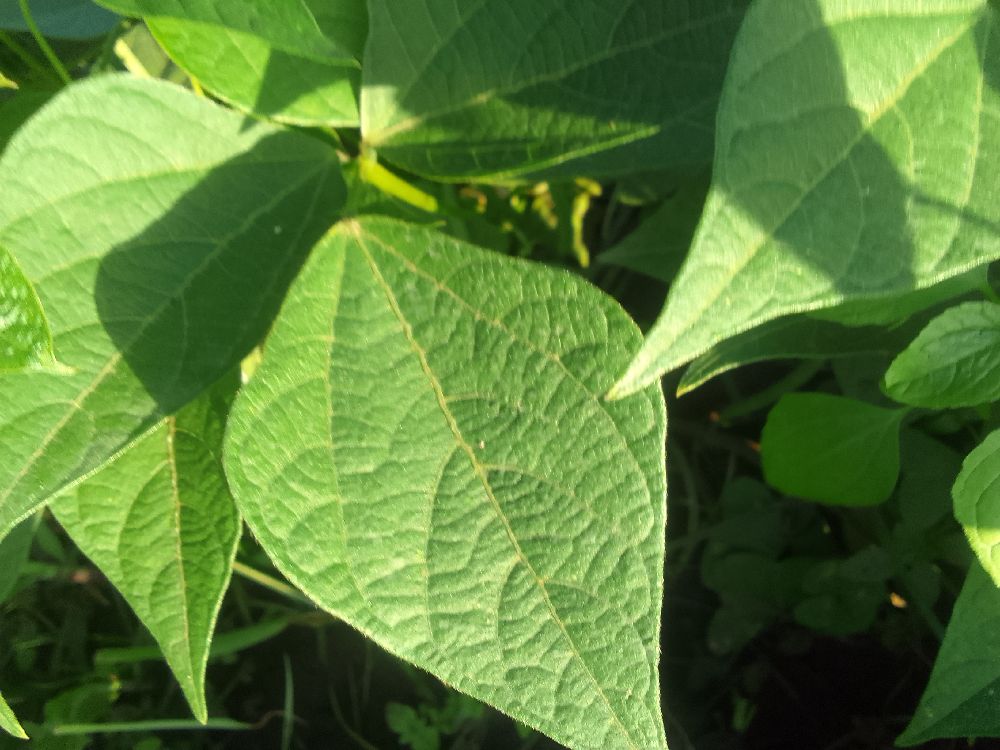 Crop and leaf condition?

common bean, healthy
